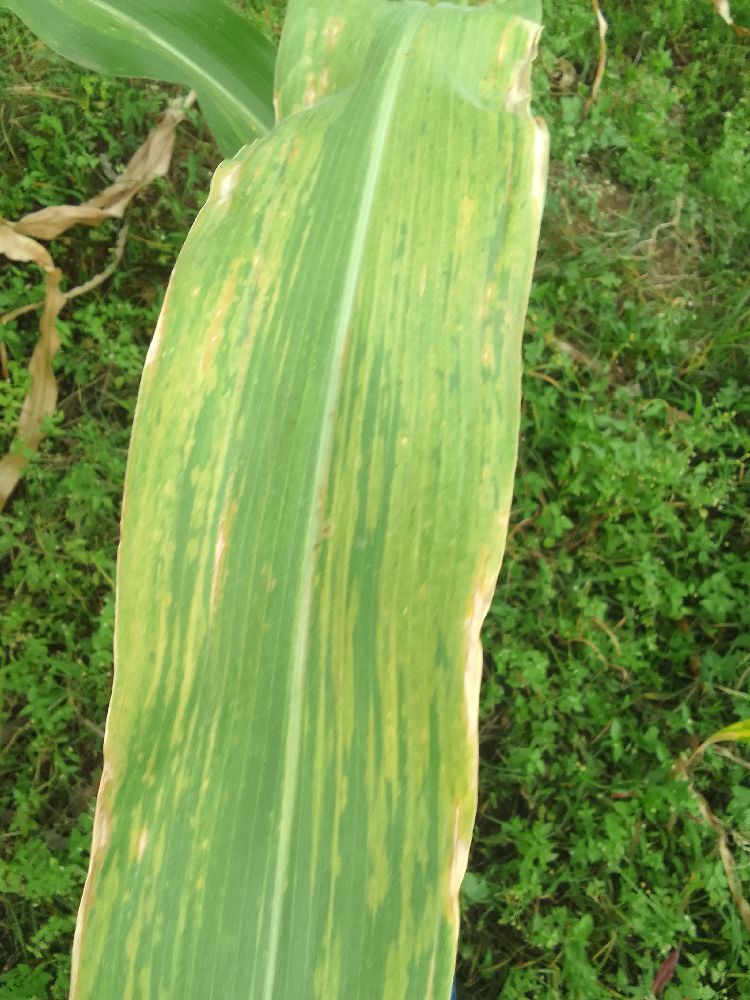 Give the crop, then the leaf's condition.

maize, maize lethal necrosis
